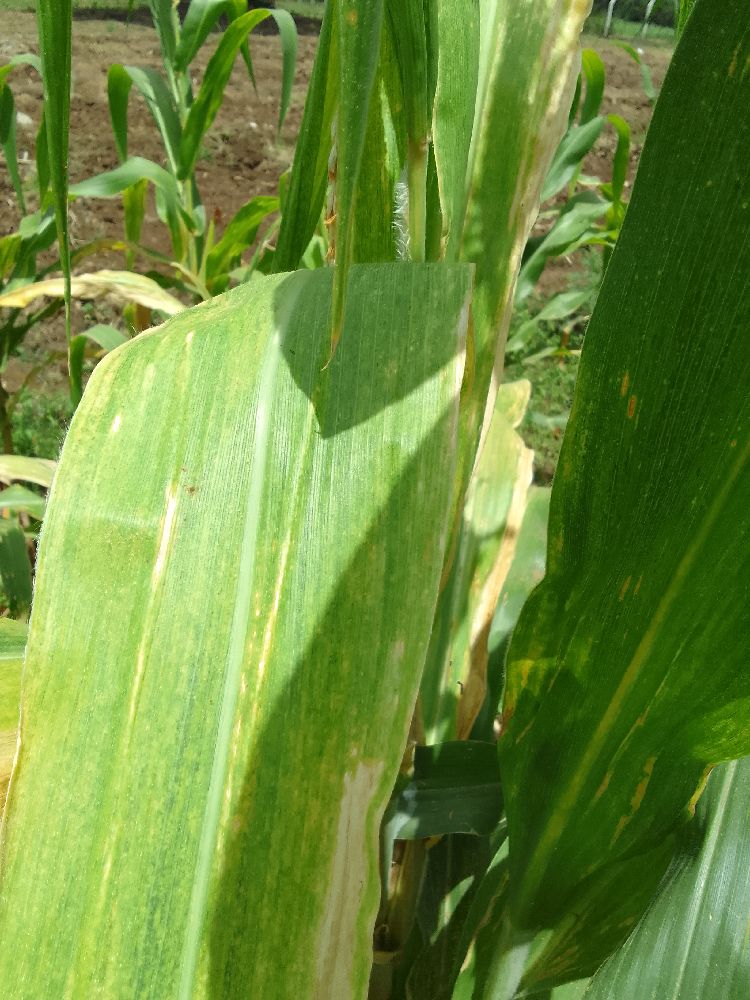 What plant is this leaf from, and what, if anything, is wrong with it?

maize, maize lethal necrosis
